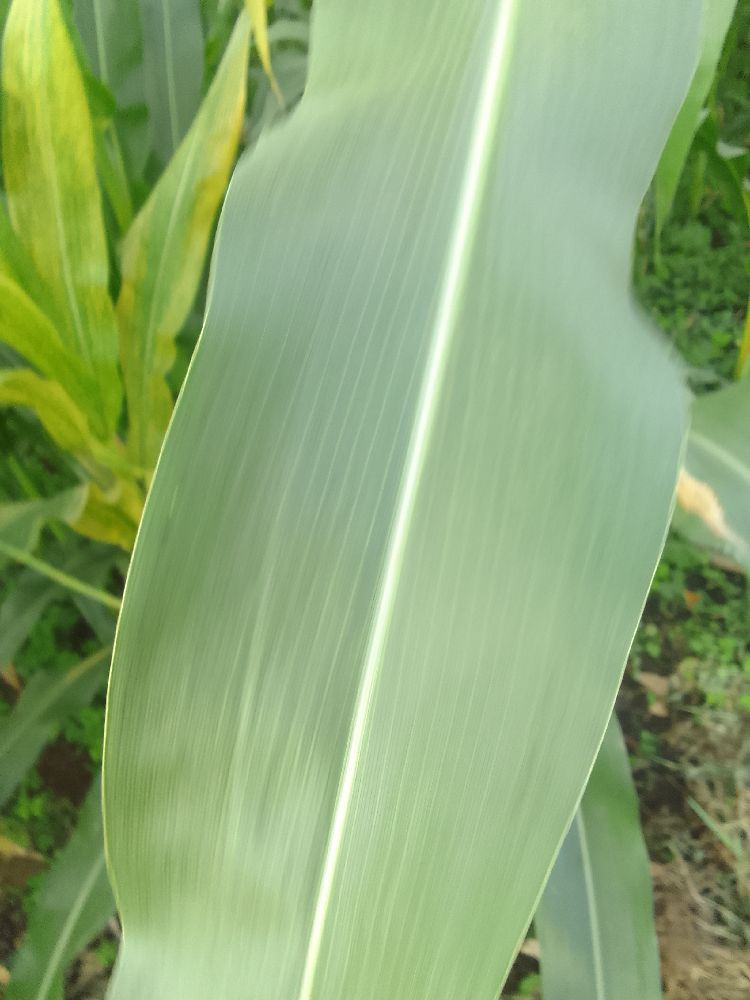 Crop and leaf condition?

maize, healthy
